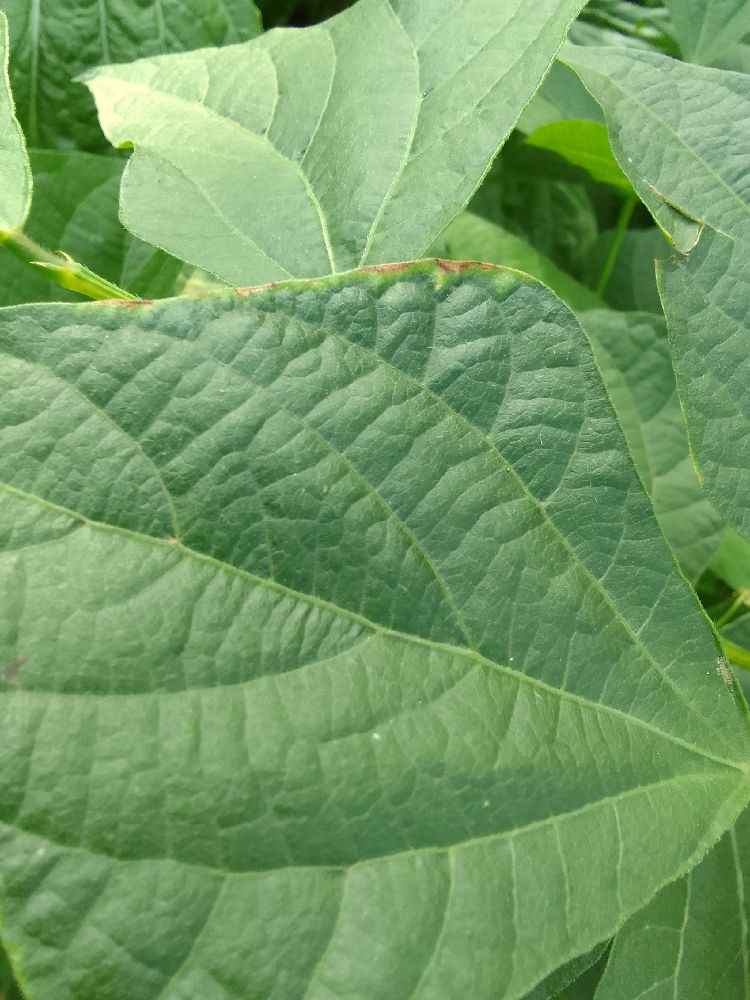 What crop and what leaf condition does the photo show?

common bean, healthy
